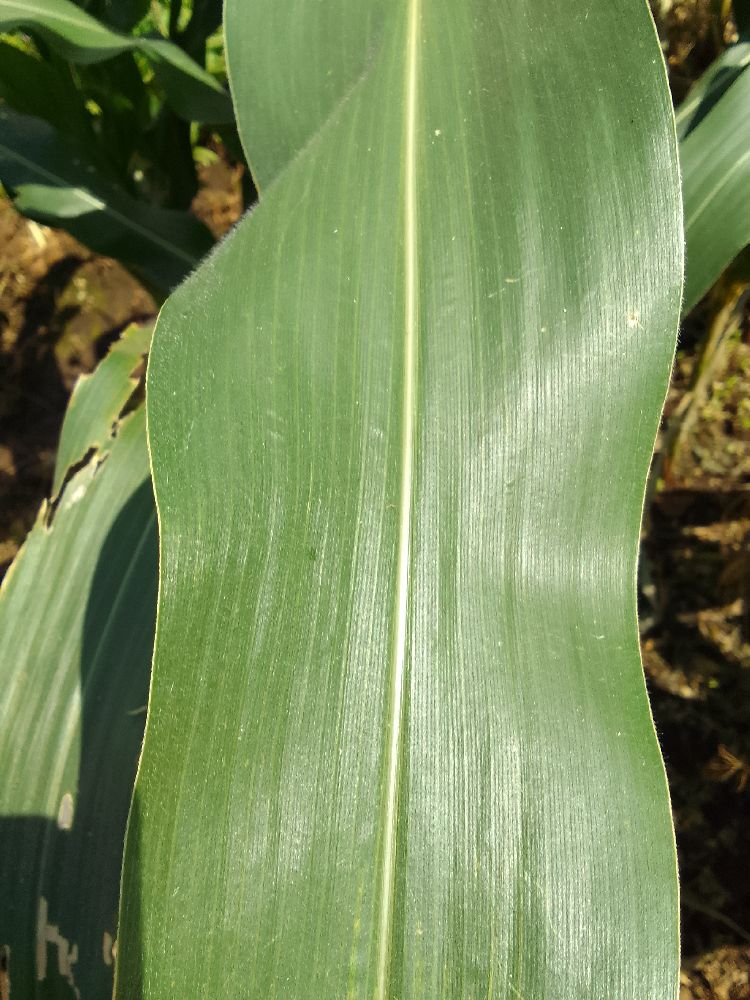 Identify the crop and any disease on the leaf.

maize, healthy
